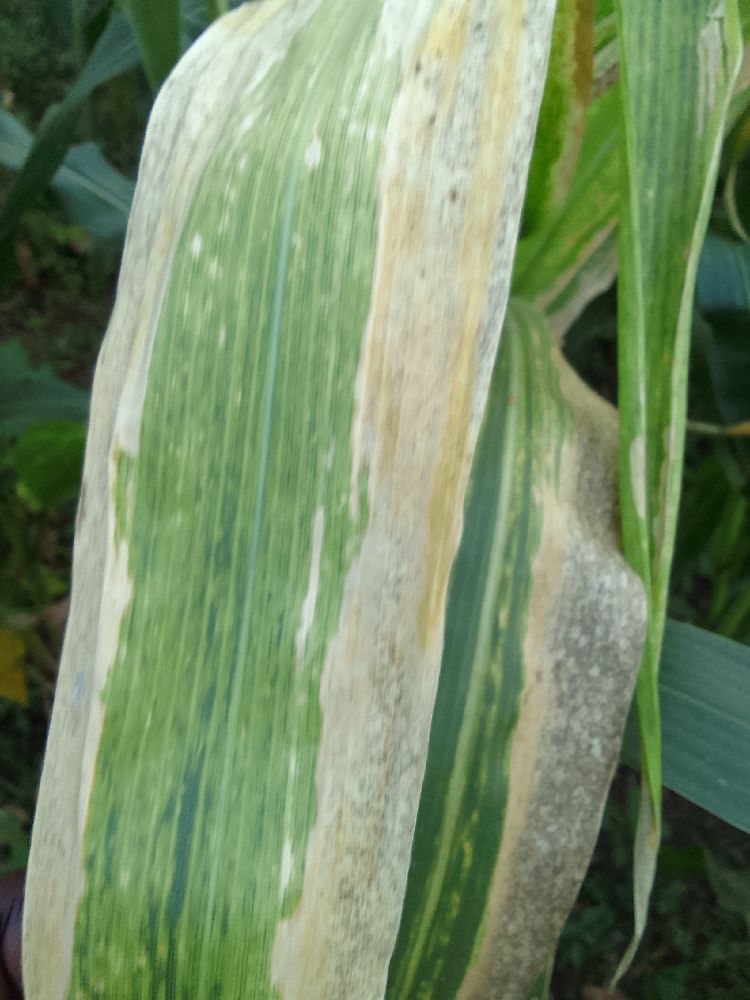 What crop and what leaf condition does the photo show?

maize, maize lethal necrosis
